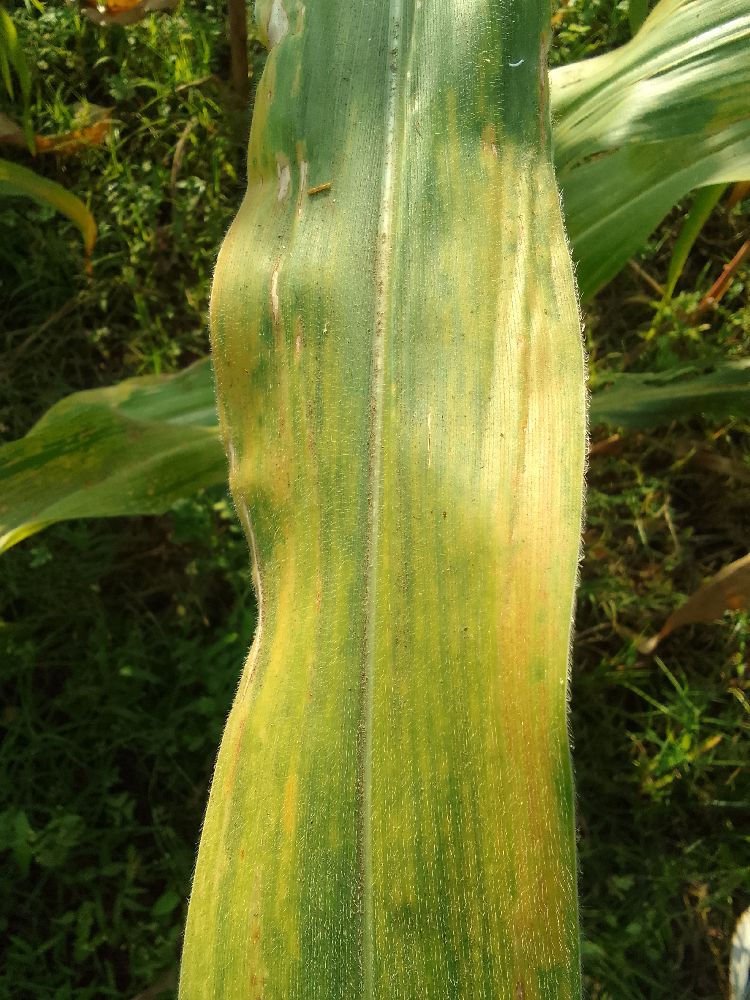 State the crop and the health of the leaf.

maize, maize lethal necrosis
